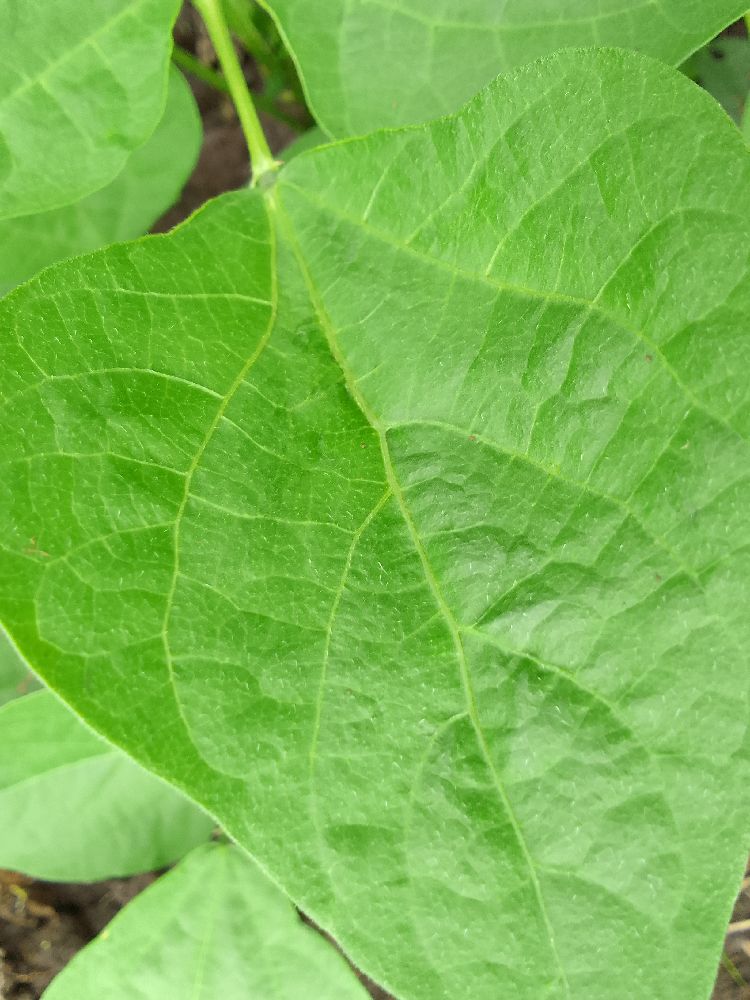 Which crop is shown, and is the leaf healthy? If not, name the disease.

common bean, healthy
